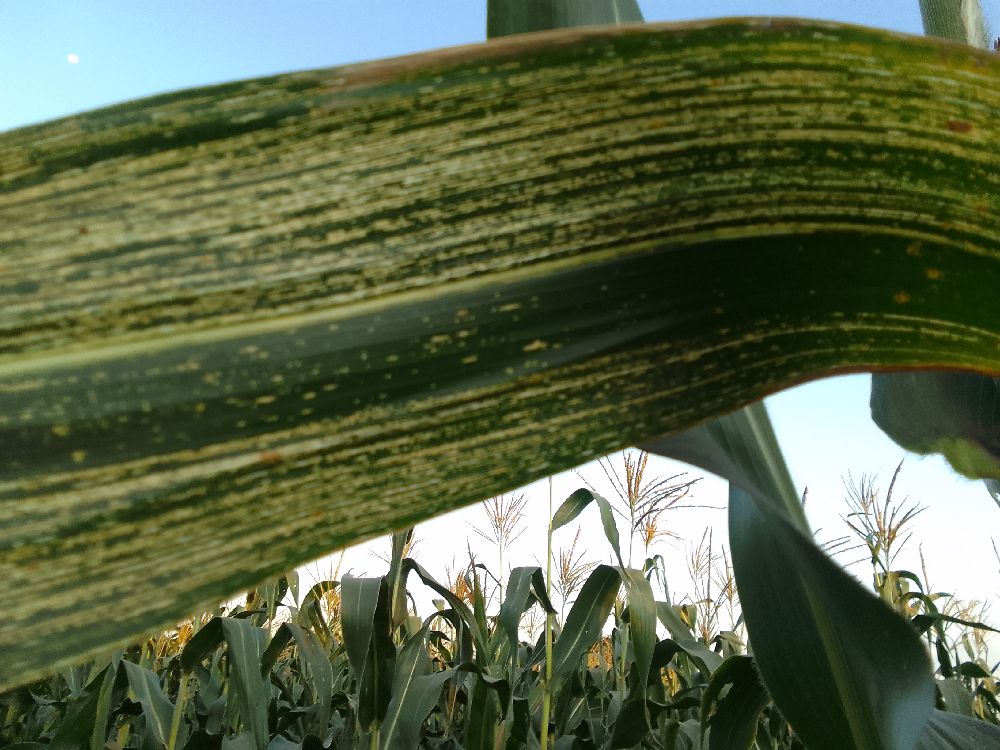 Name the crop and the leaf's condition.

maize, maize streak virus
